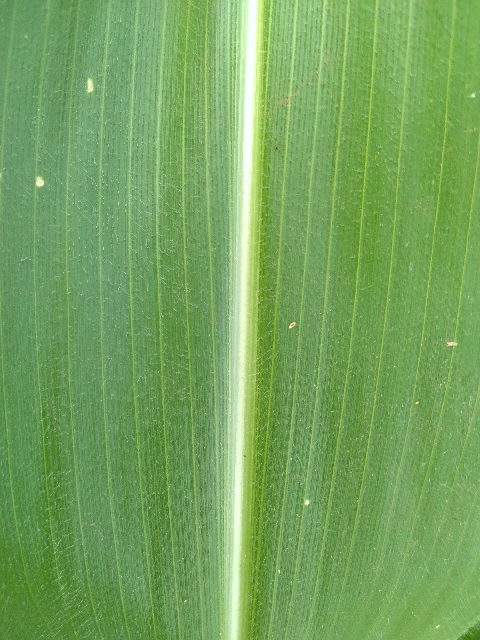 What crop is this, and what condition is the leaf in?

maize, healthy
